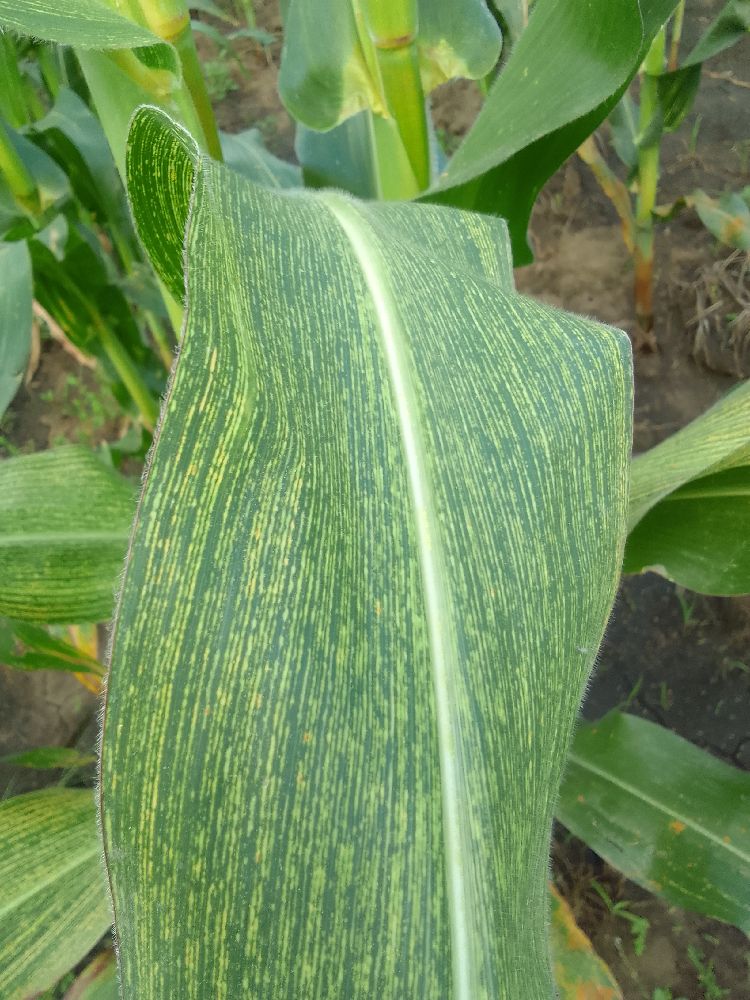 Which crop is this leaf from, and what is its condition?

maize, maize streak virus
